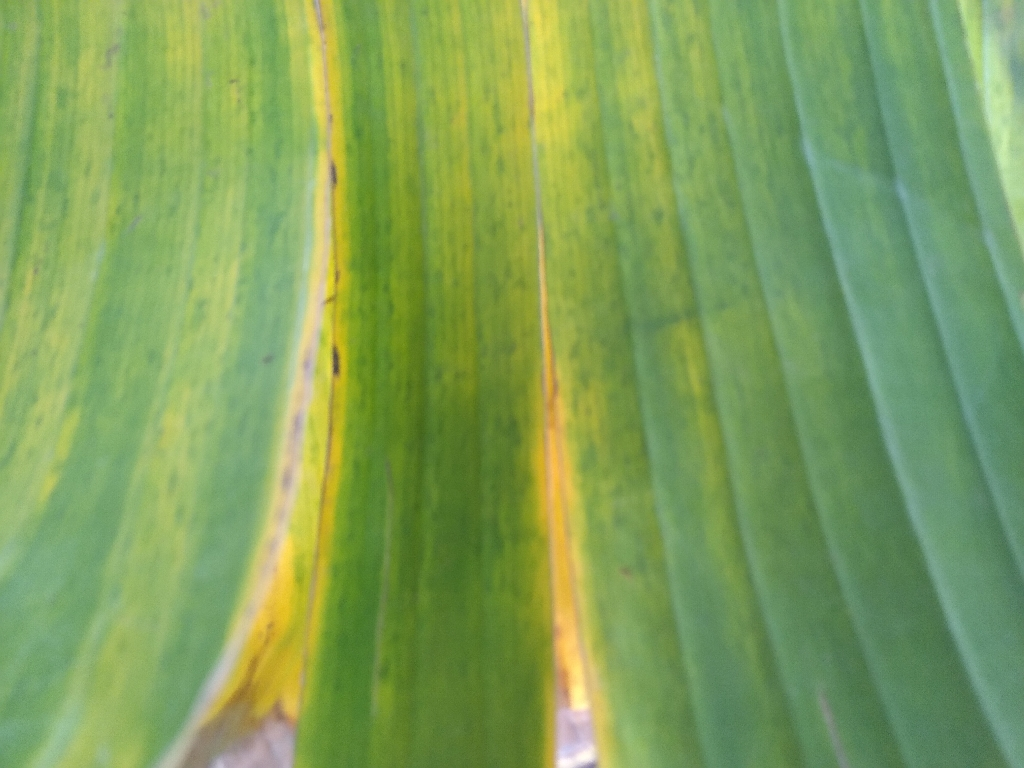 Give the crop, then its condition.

banana, fusarium wilt race 1
